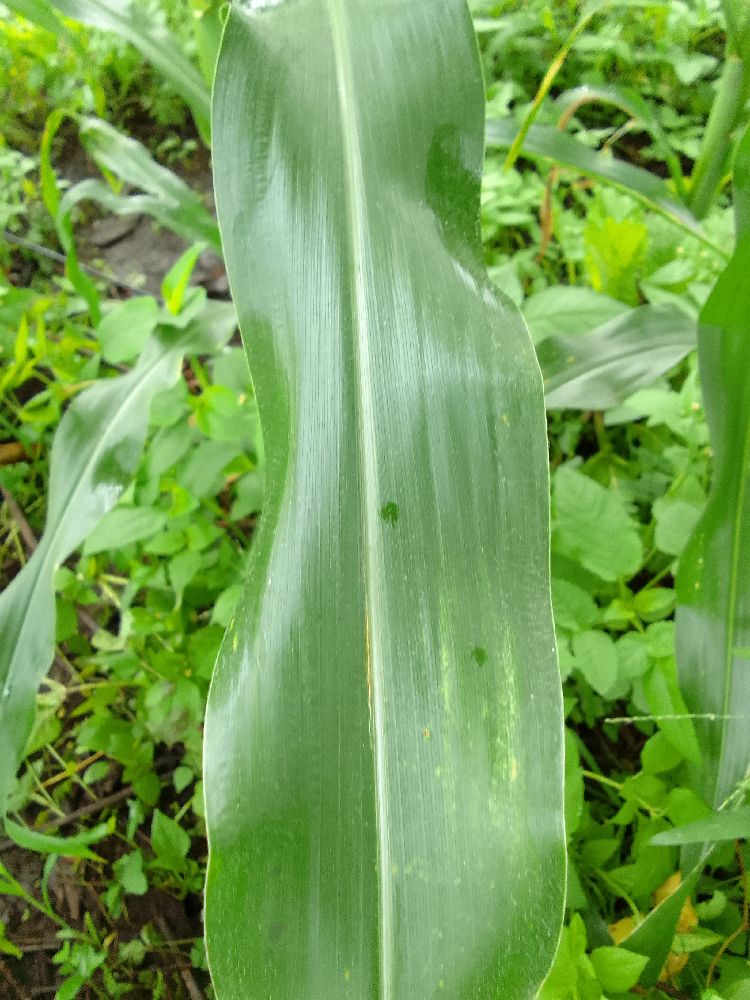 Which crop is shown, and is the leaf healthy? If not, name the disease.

maize, healthy
